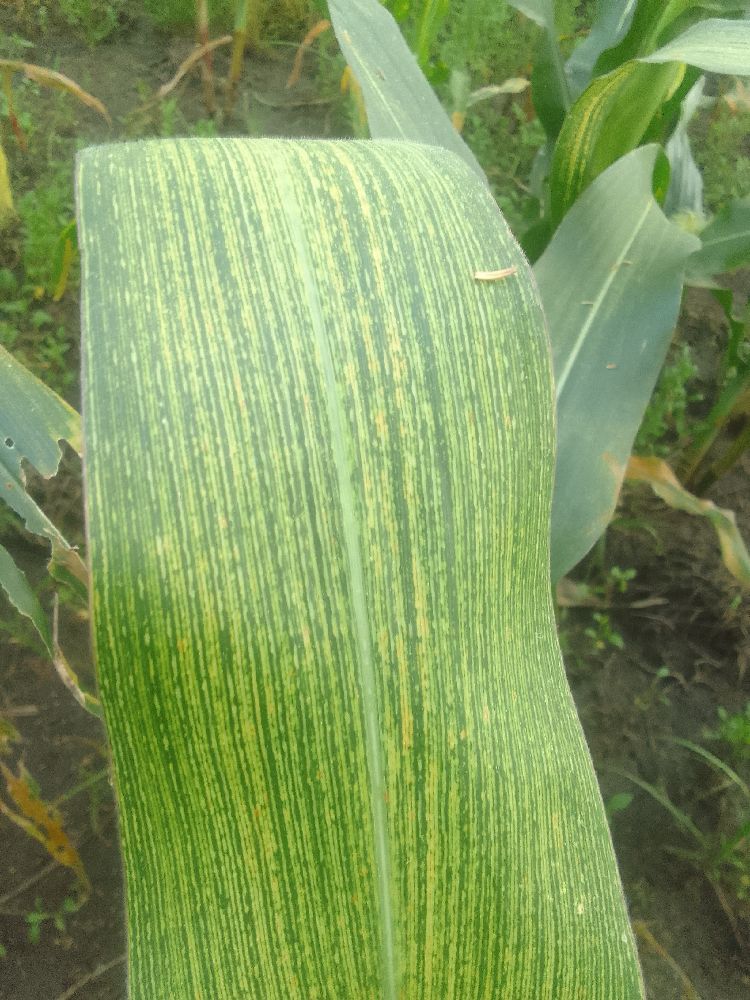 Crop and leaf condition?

maize, maize streak virus
